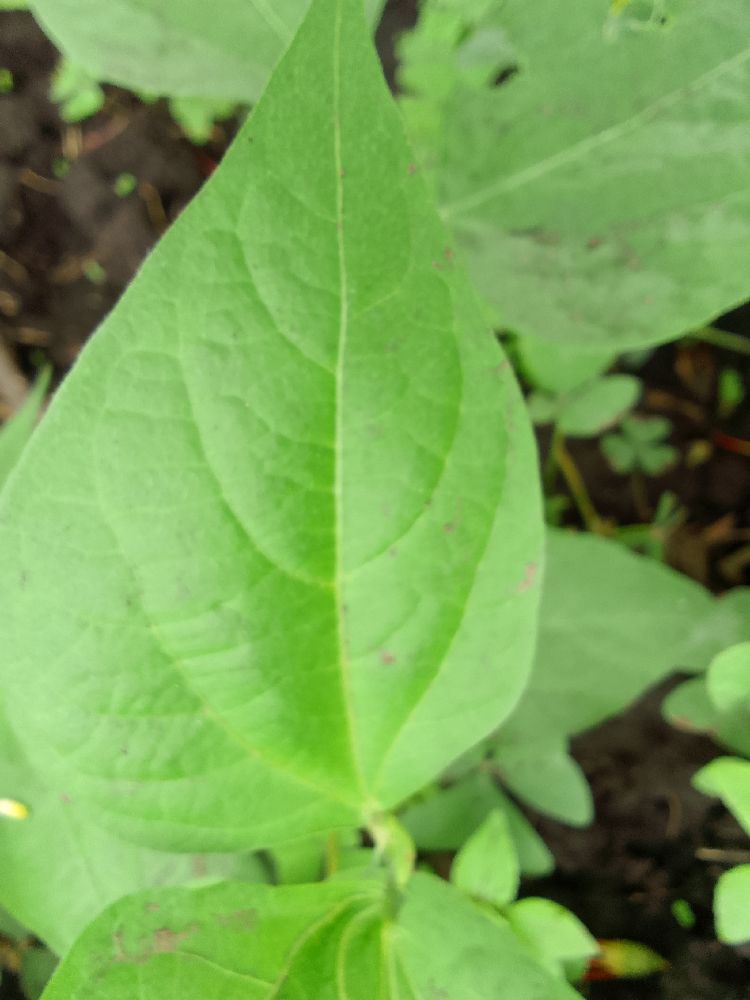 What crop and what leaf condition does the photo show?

common bean, healthy
